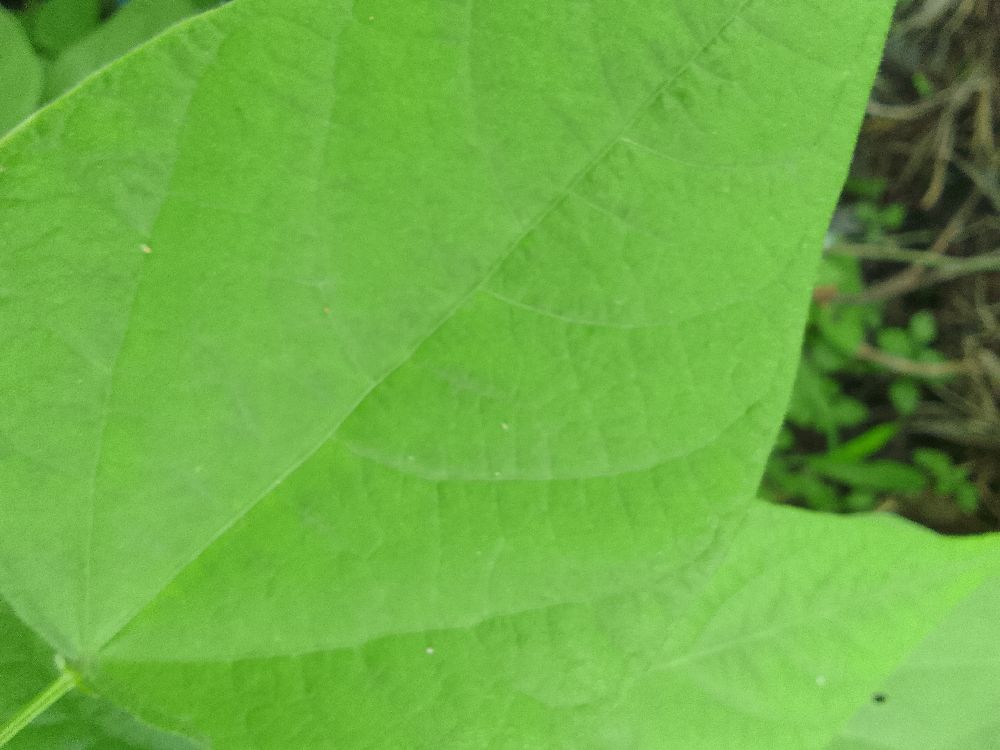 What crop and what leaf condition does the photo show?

common bean, healthy
